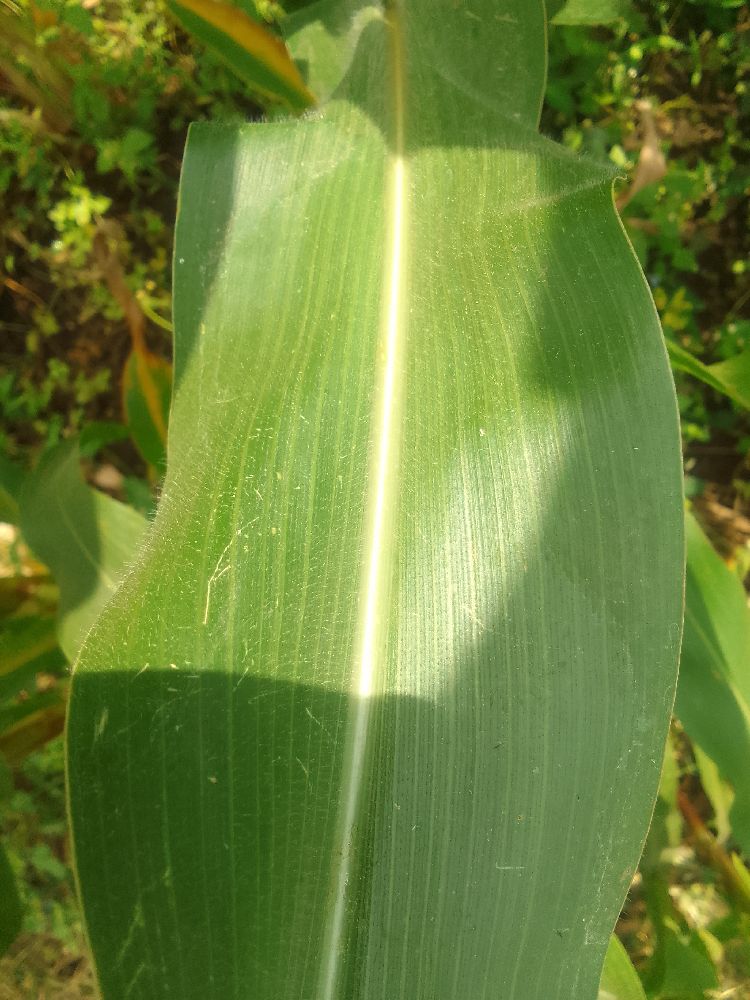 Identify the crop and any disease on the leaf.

maize, healthy
